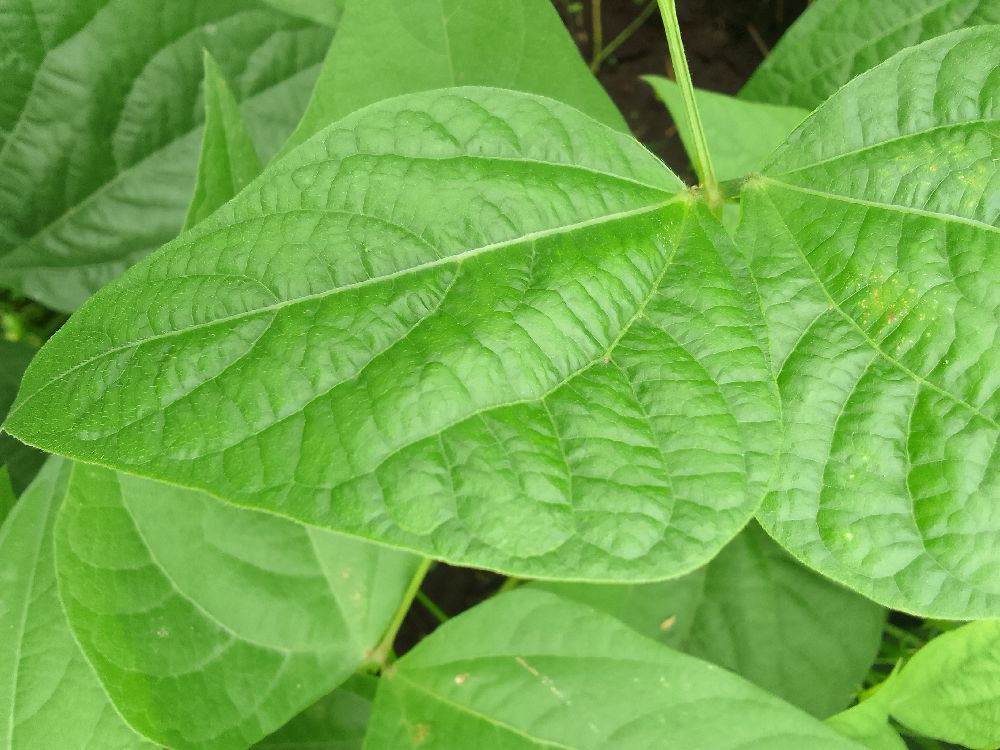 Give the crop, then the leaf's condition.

common bean, healthy
